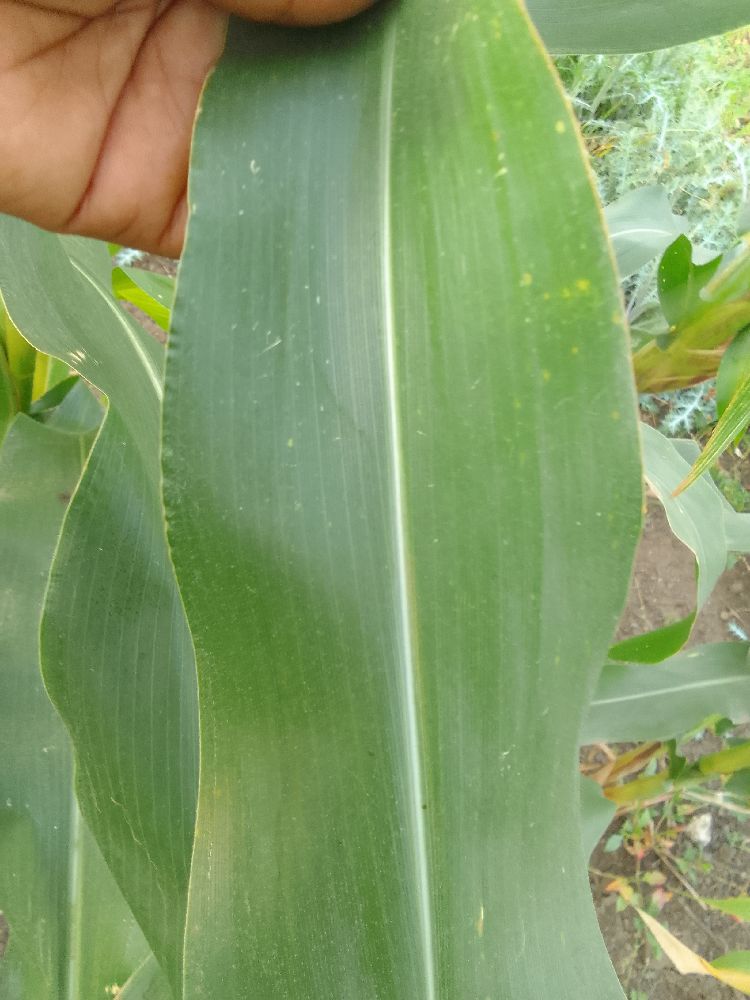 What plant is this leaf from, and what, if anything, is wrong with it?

maize, healthy
